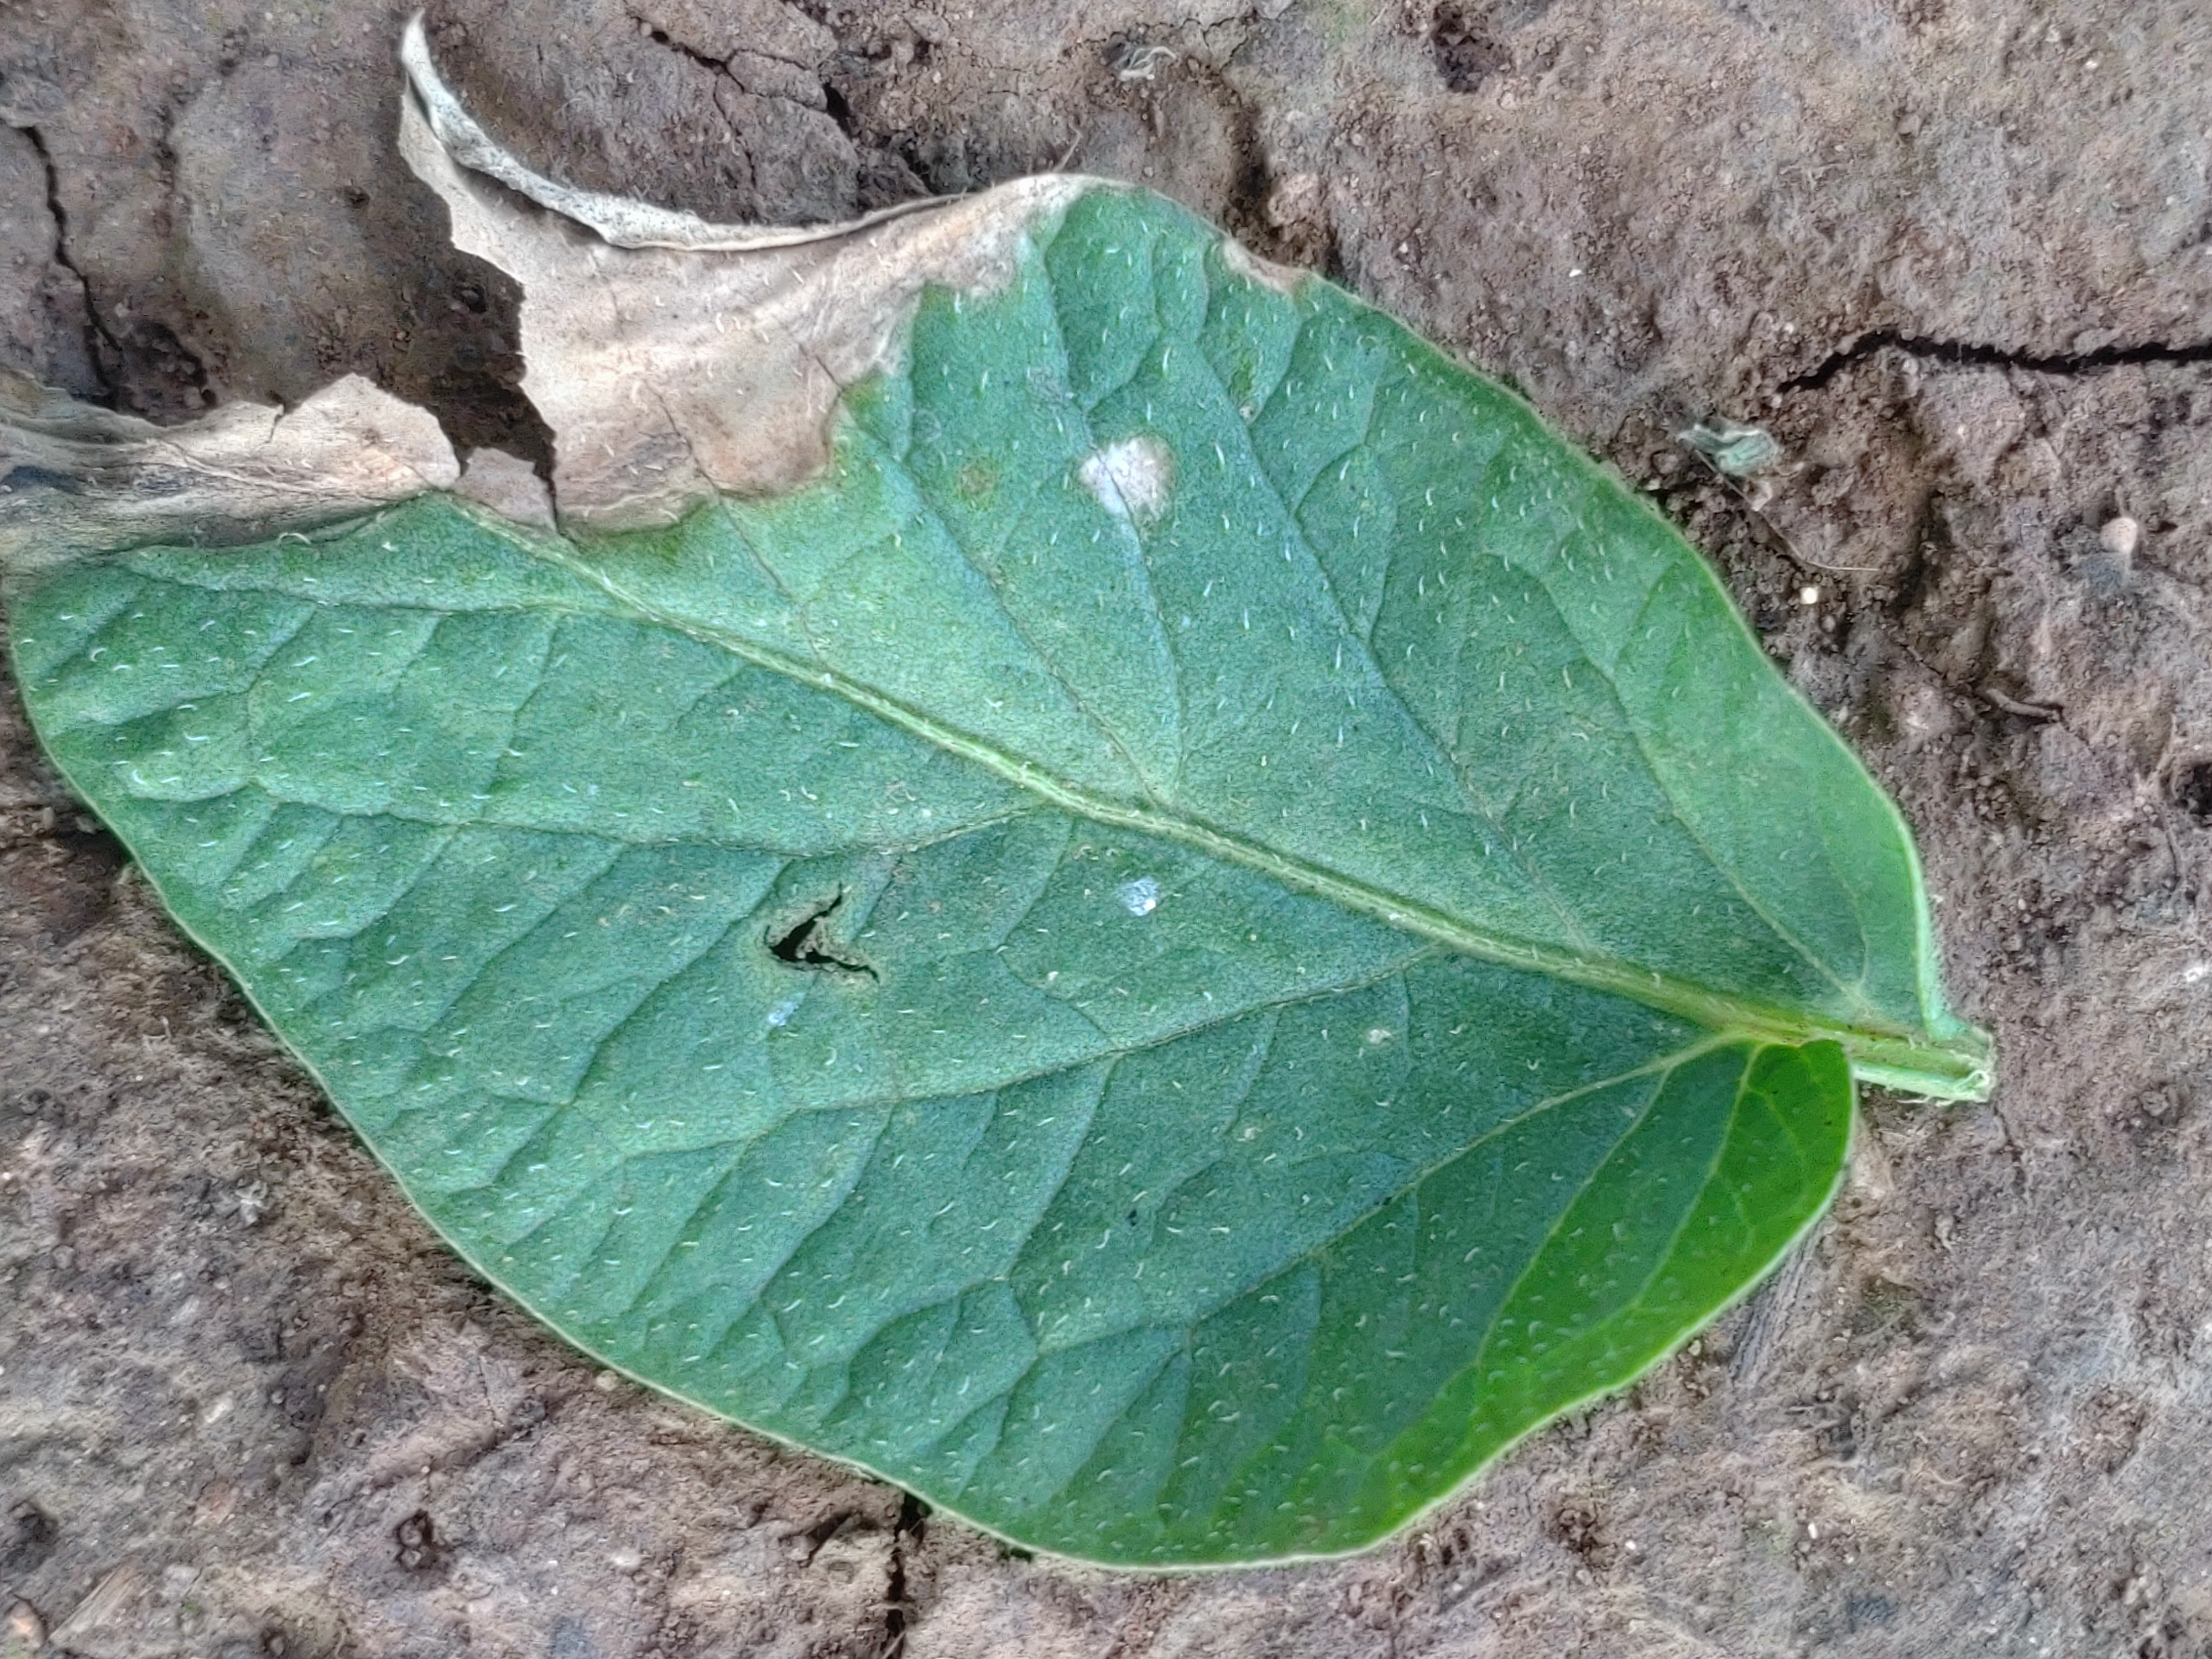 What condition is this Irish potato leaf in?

early blight
